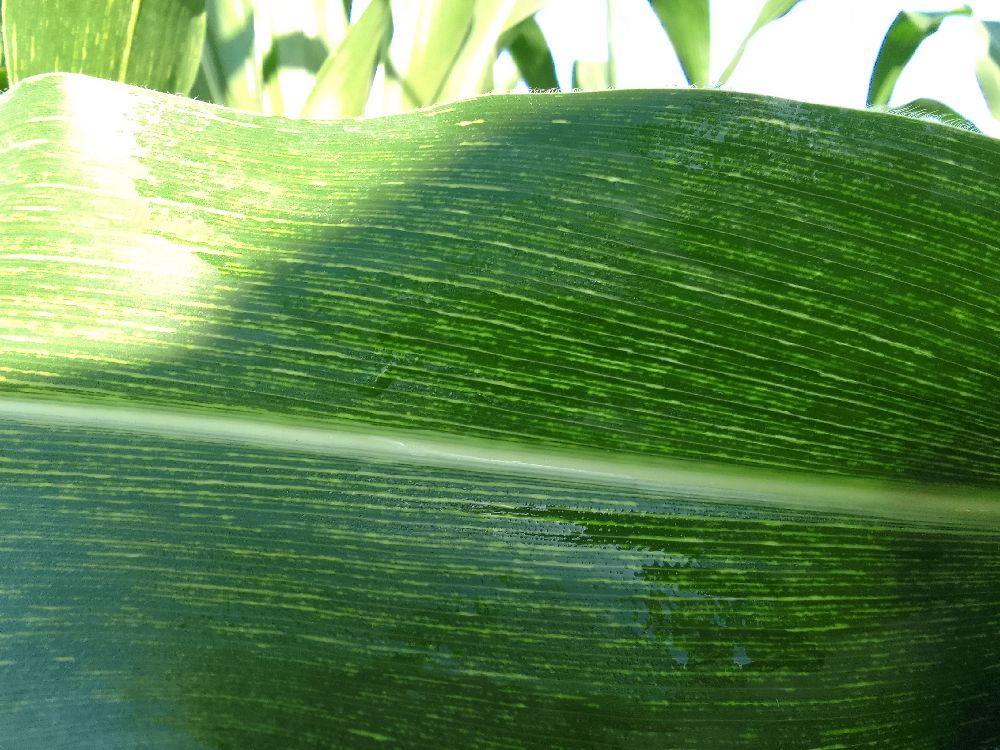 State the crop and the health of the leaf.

maize, healthy
